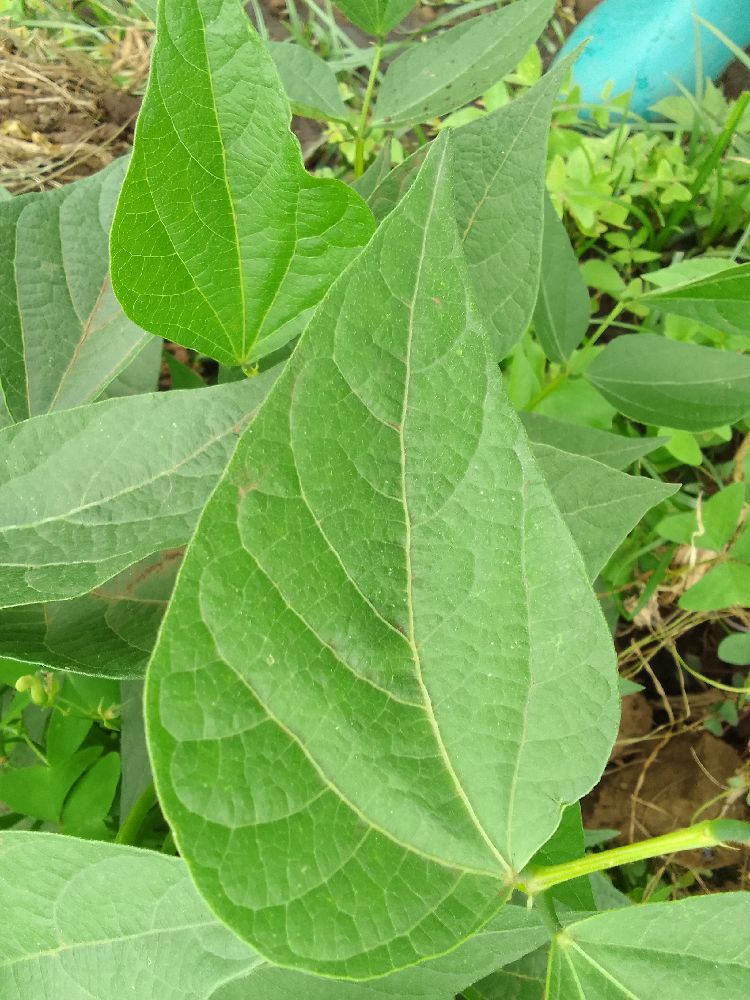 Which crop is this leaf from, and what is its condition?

common bean, healthy
